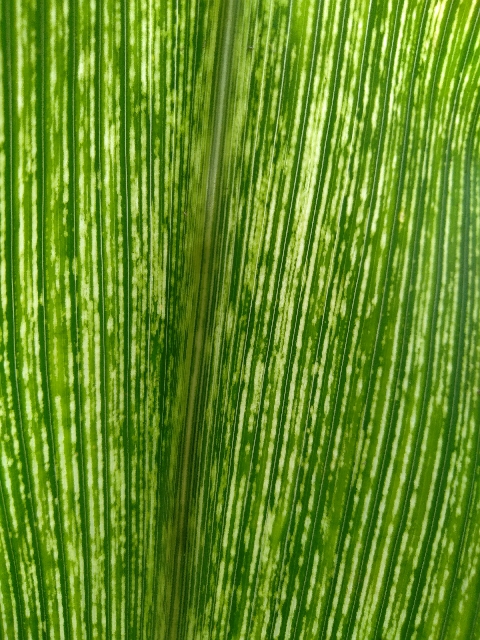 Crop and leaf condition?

maize, maize streak virus
